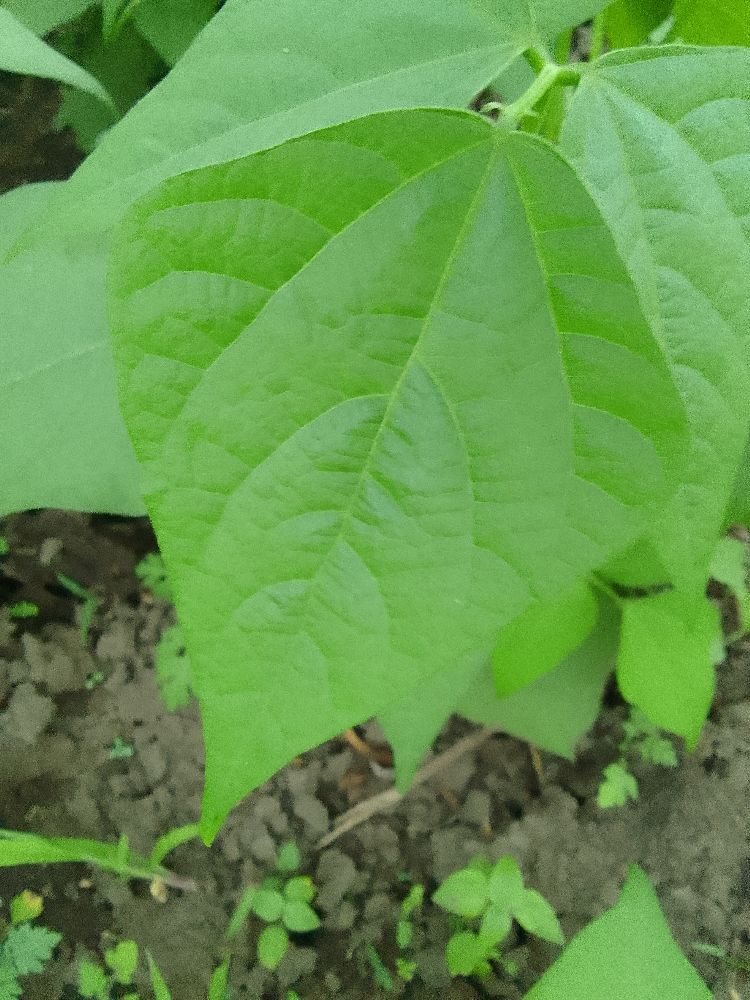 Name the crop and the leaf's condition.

common bean, healthy
